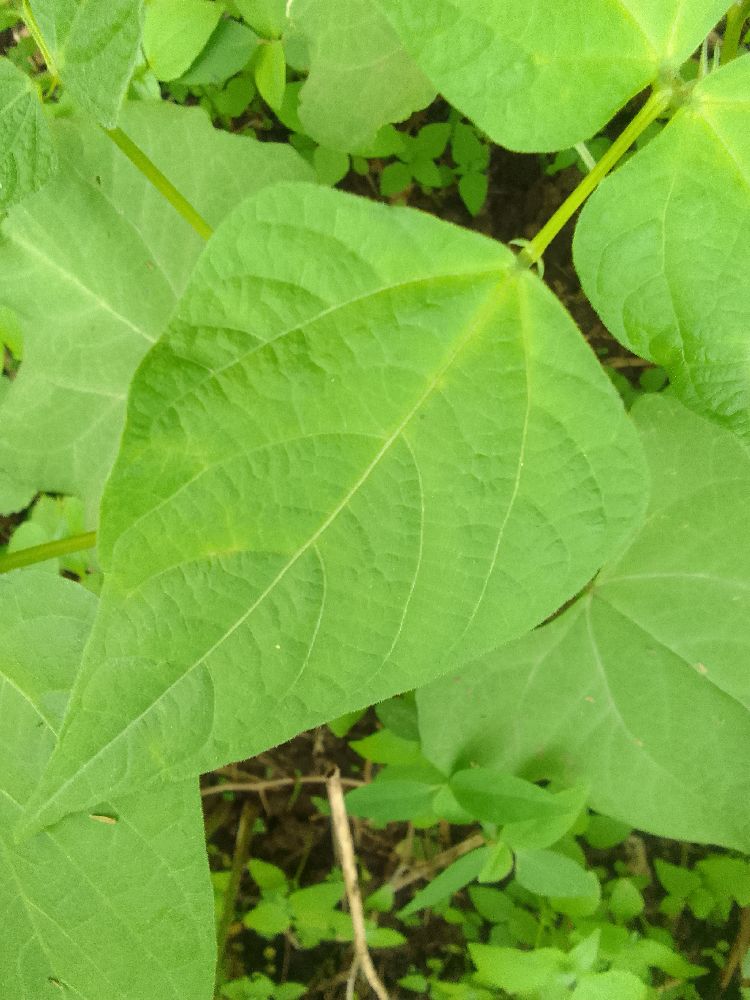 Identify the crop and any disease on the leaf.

common bean, healthy
